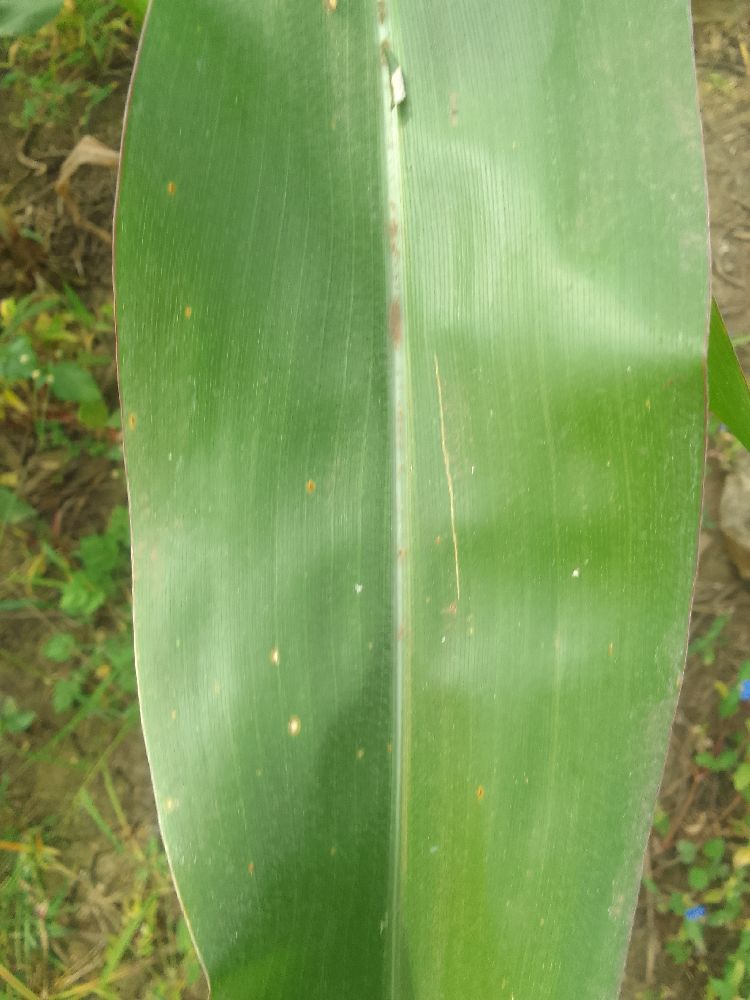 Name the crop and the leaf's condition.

maize, healthy
